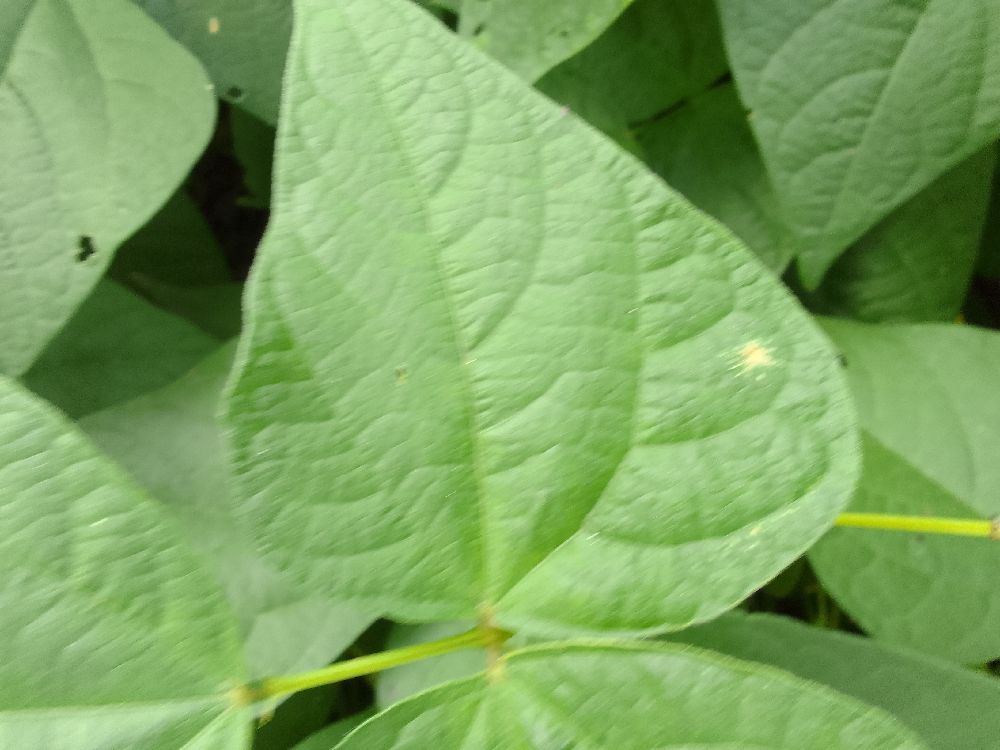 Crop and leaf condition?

common bean, healthy
